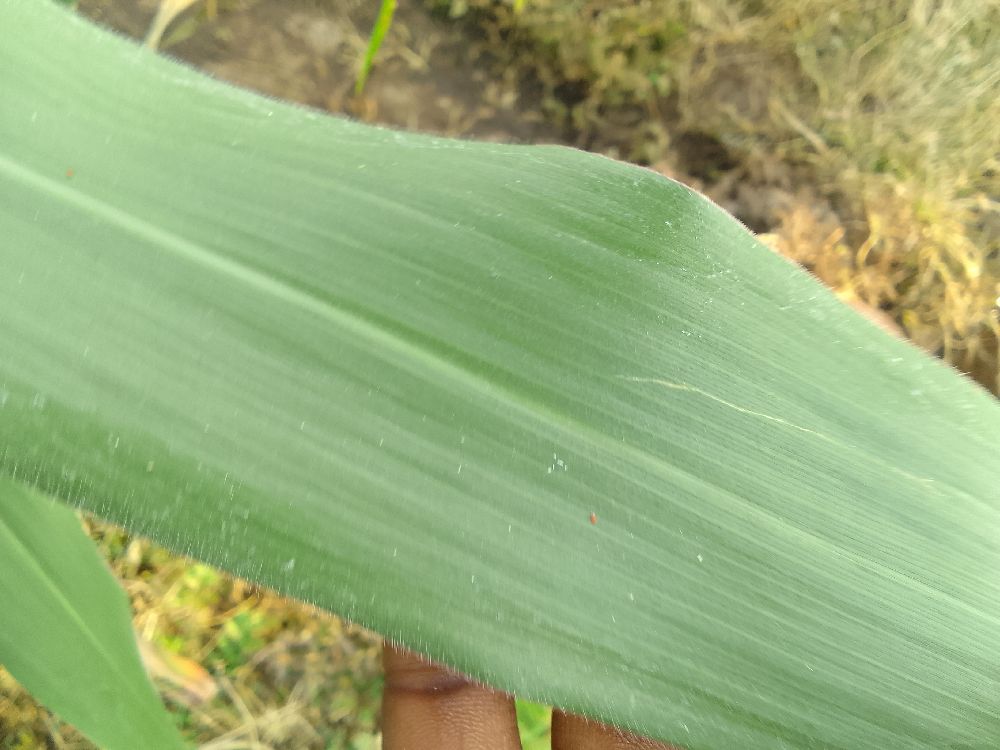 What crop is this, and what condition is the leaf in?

maize, healthy
